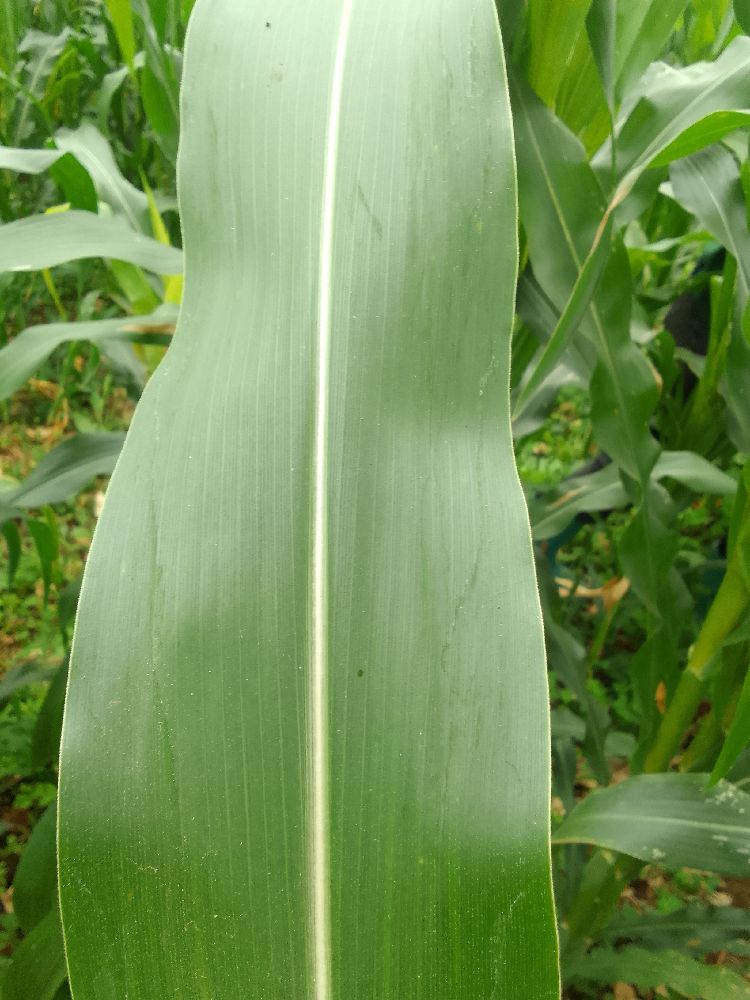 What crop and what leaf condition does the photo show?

maize, healthy
